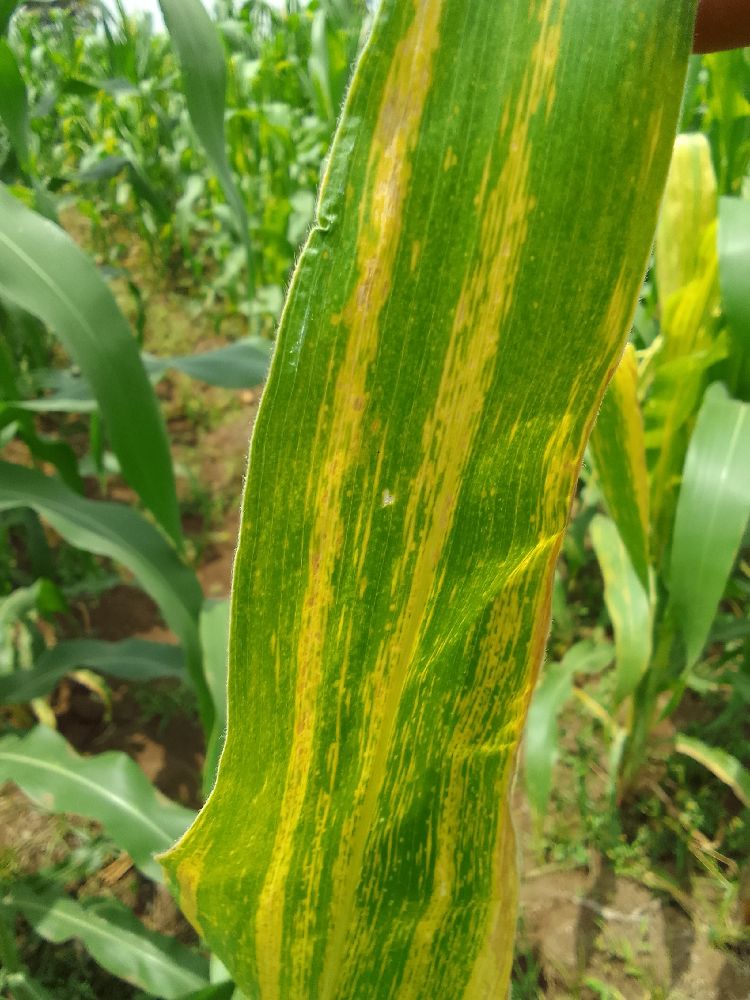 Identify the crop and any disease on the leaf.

maize, maize lethal necrosis
